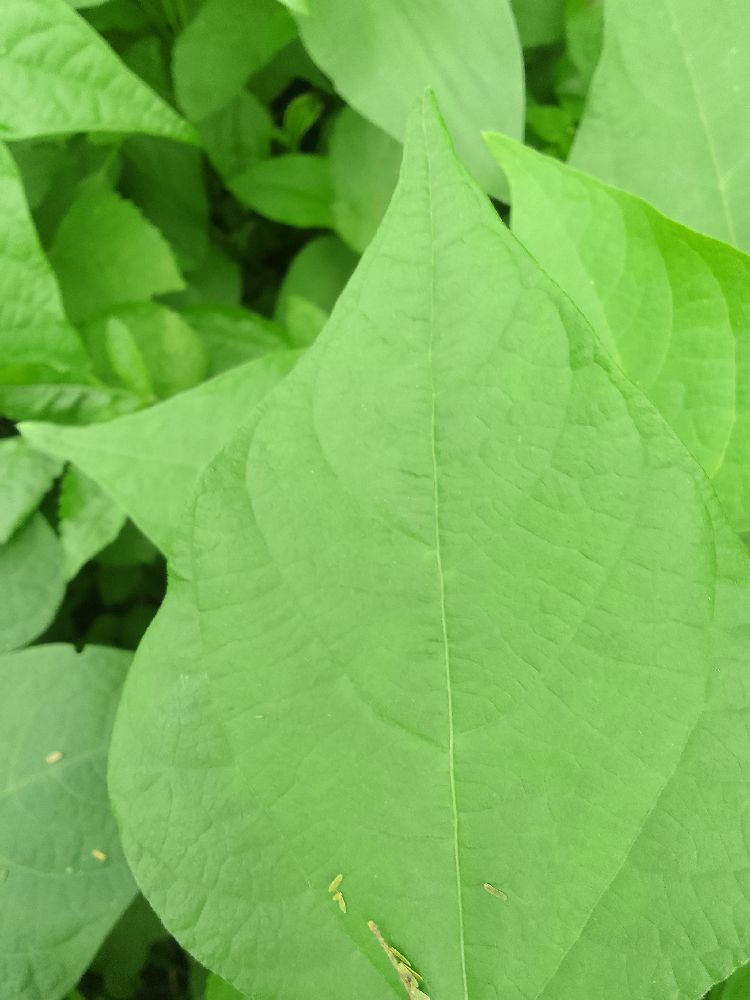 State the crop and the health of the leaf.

common bean, healthy
